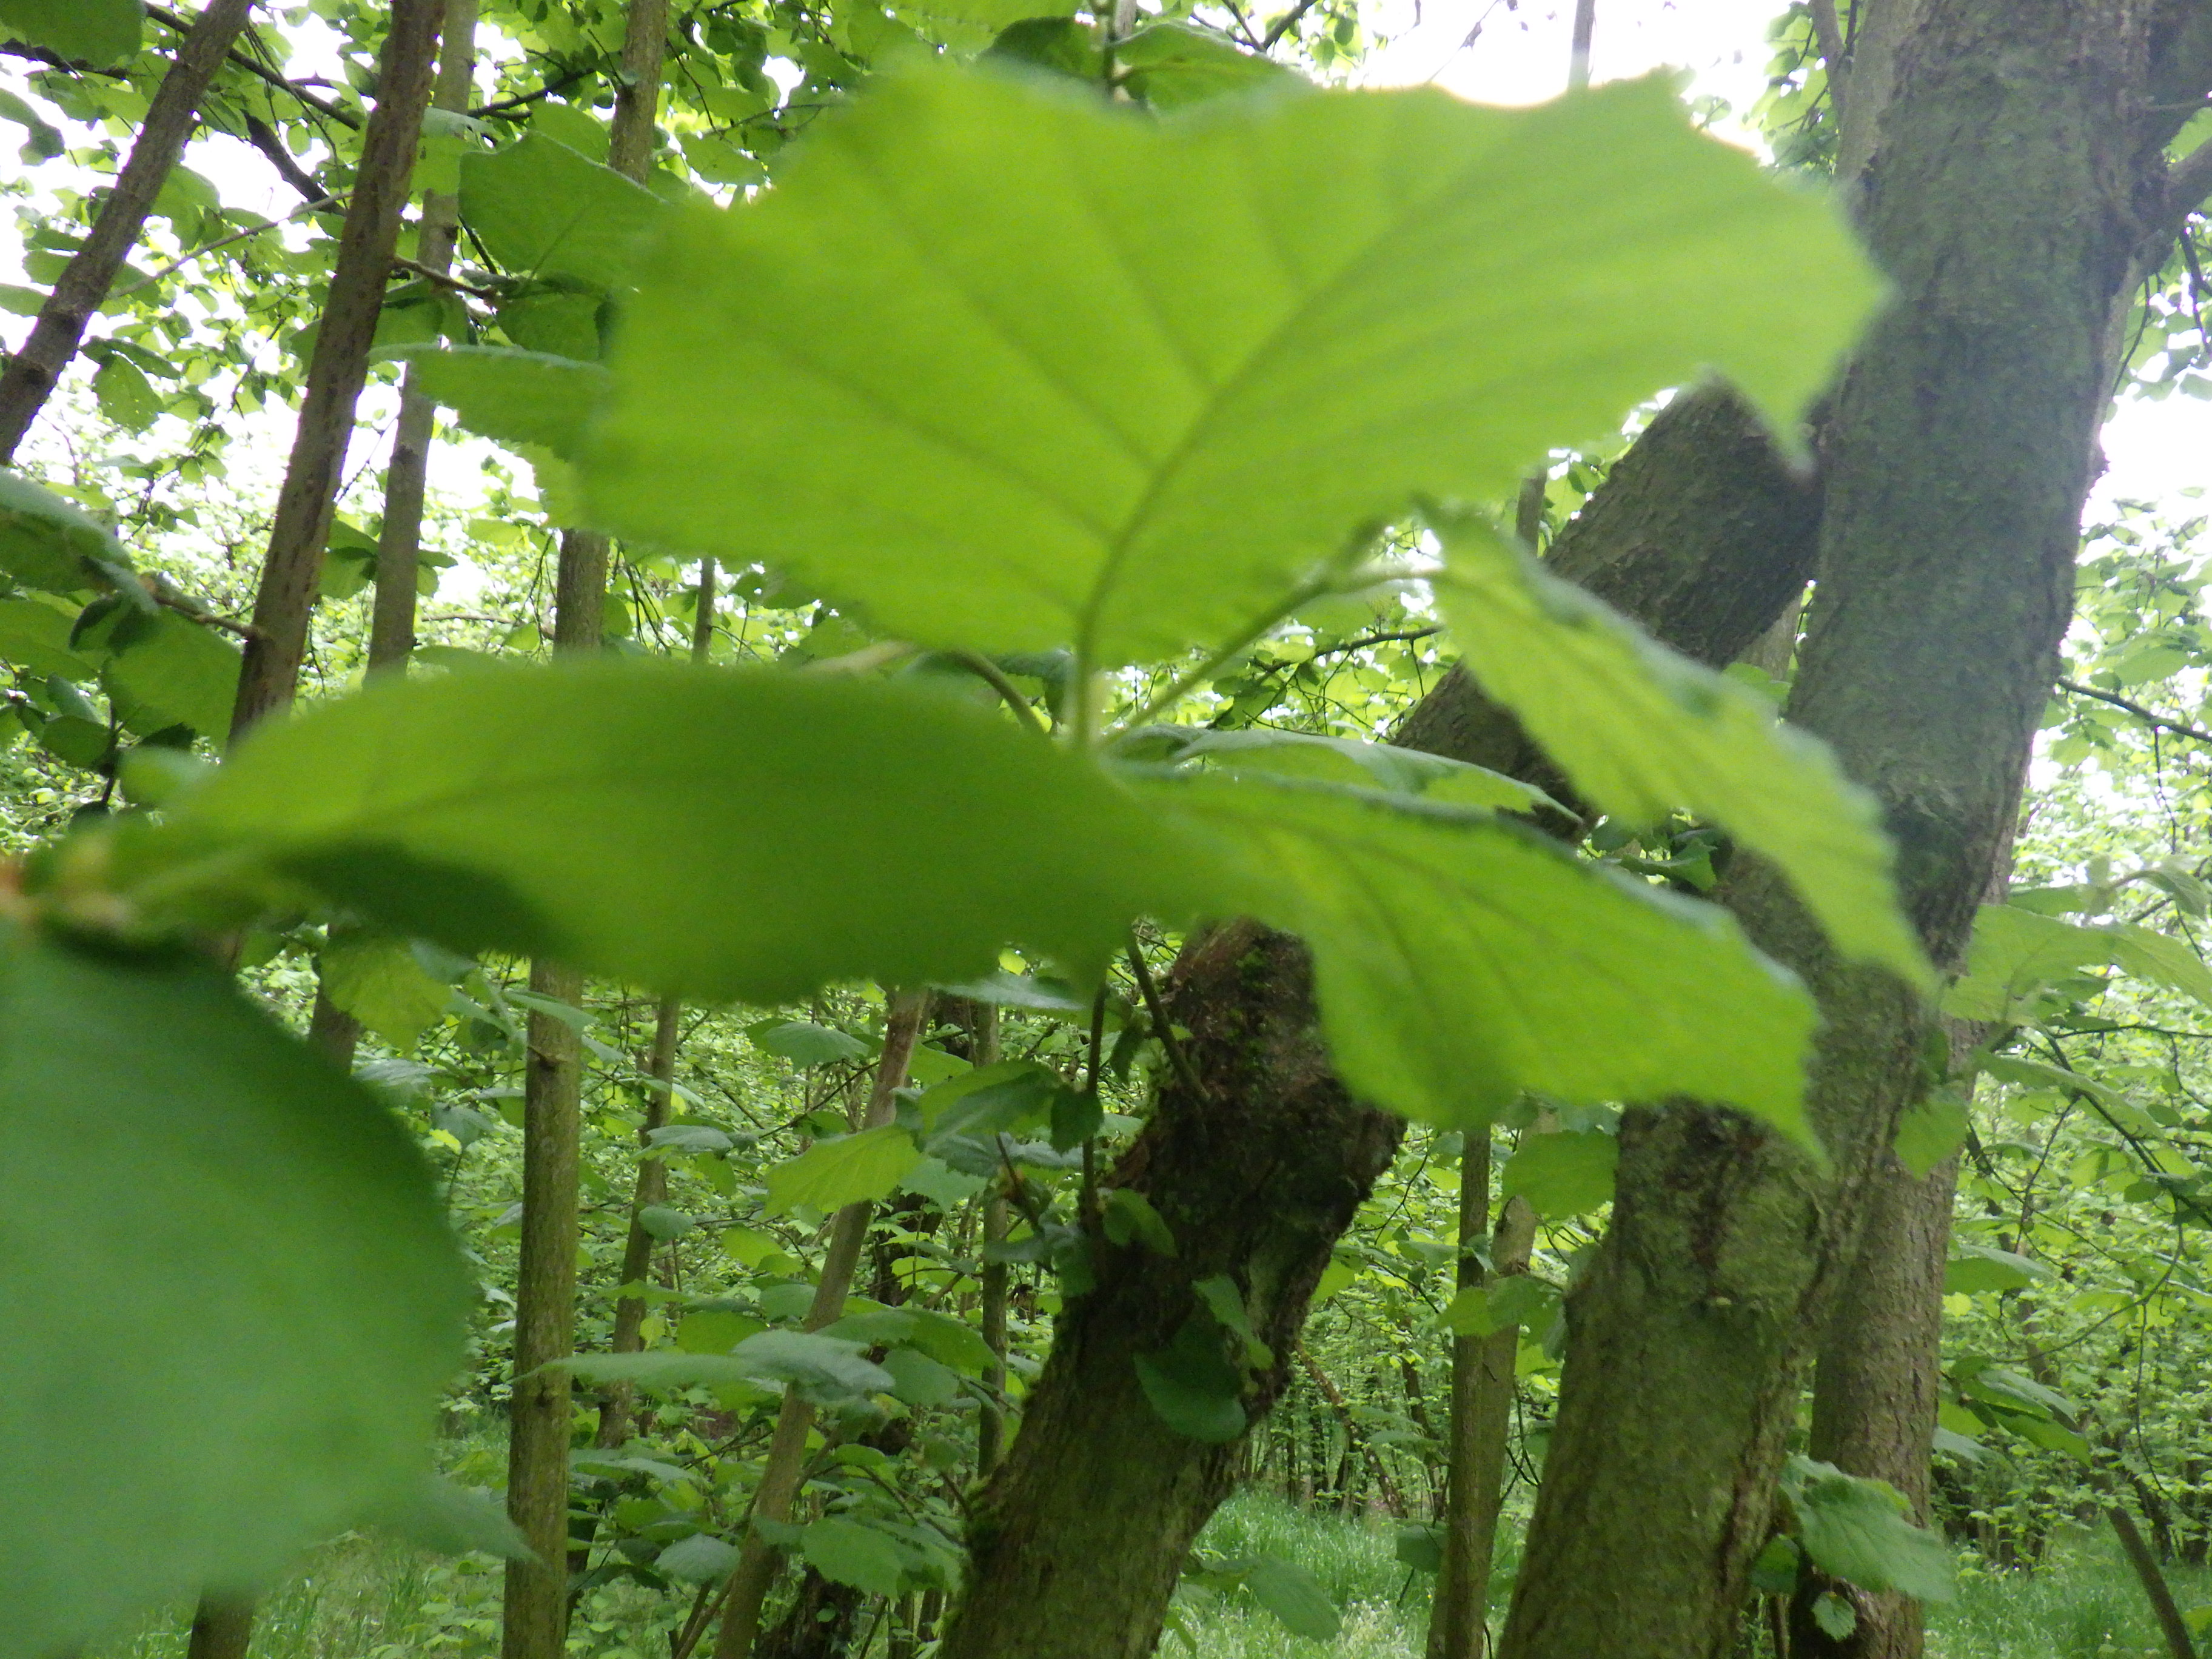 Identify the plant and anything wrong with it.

hazel, healthy
